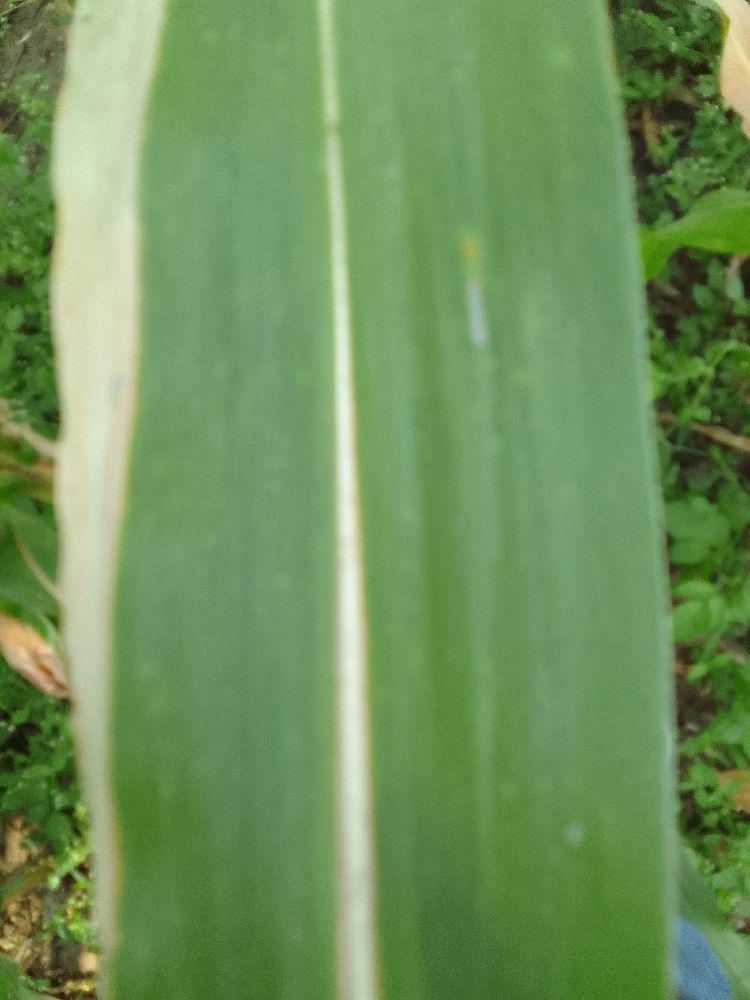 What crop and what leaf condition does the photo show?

maize, maize lethal necrosis
